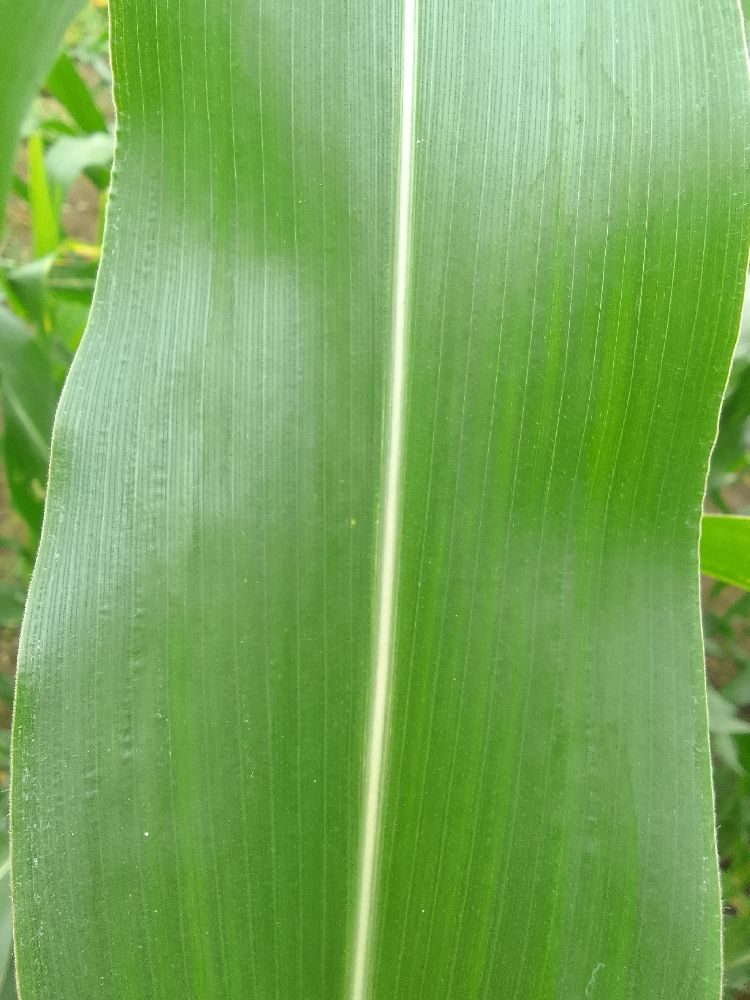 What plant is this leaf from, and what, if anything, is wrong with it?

maize, healthy
